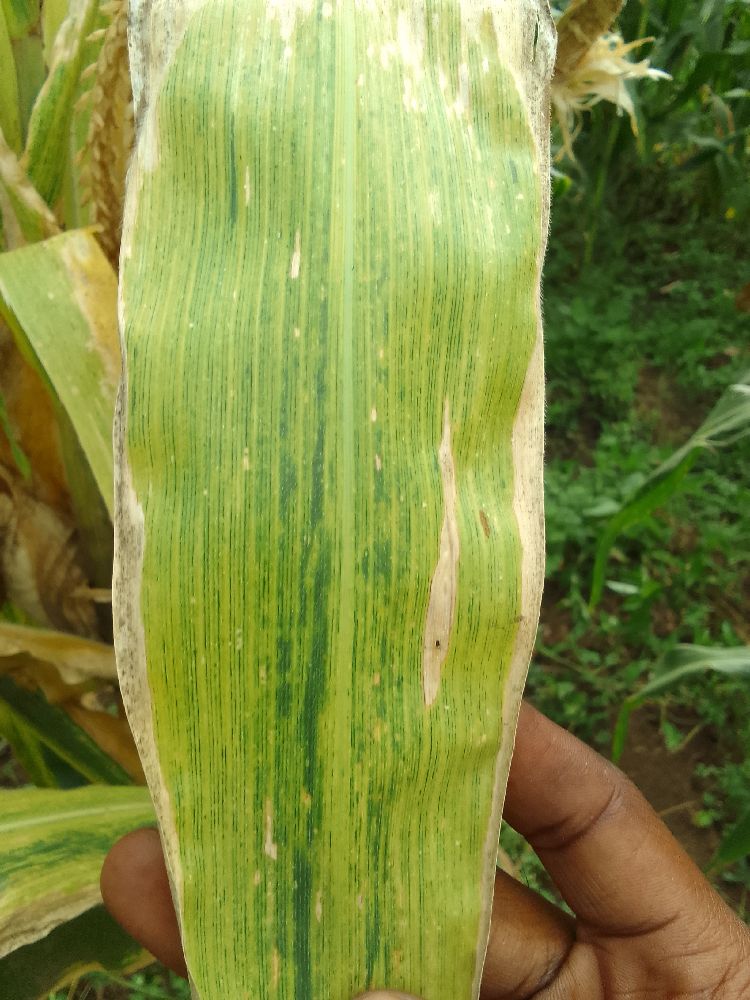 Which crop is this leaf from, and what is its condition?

maize, maize lethal necrosis
